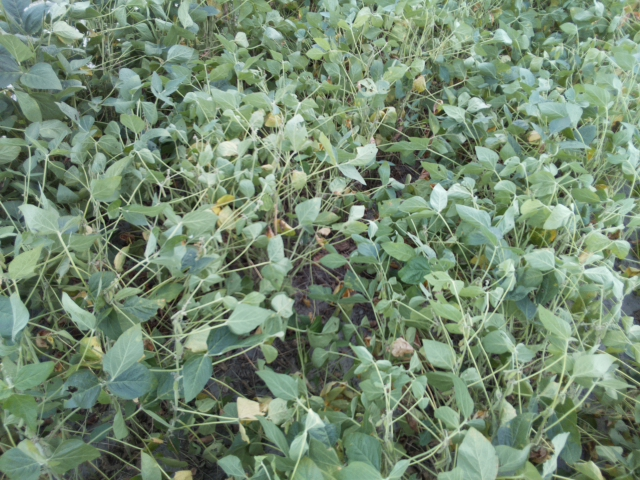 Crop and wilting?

soybean, moderate turgor loss in upper canopy
